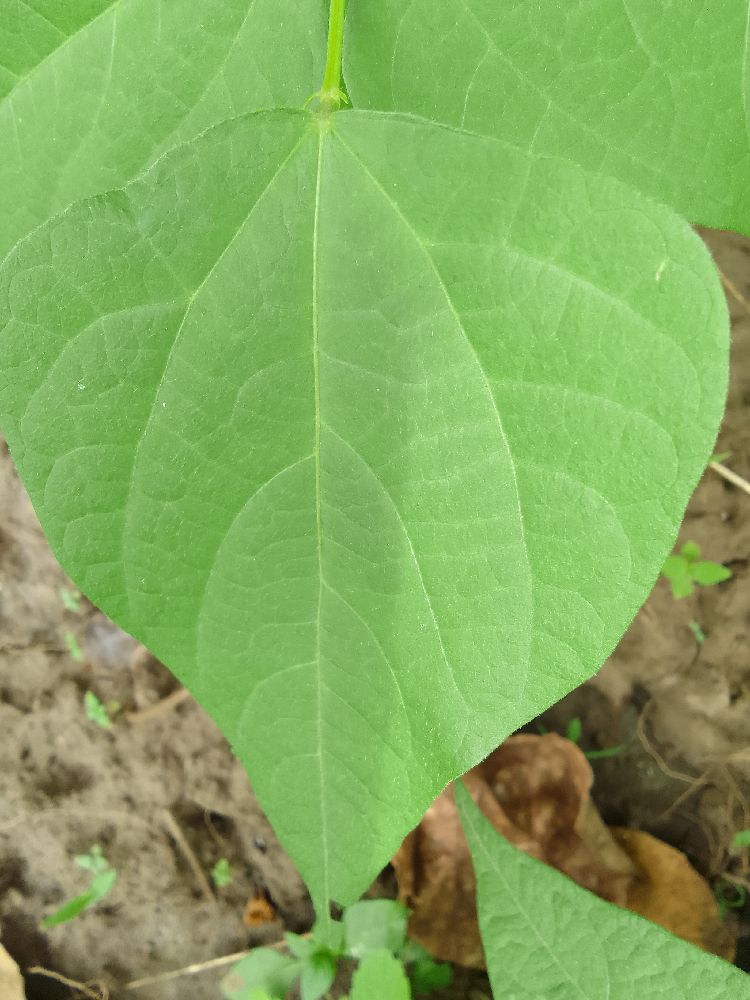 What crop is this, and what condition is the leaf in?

common bean, healthy
